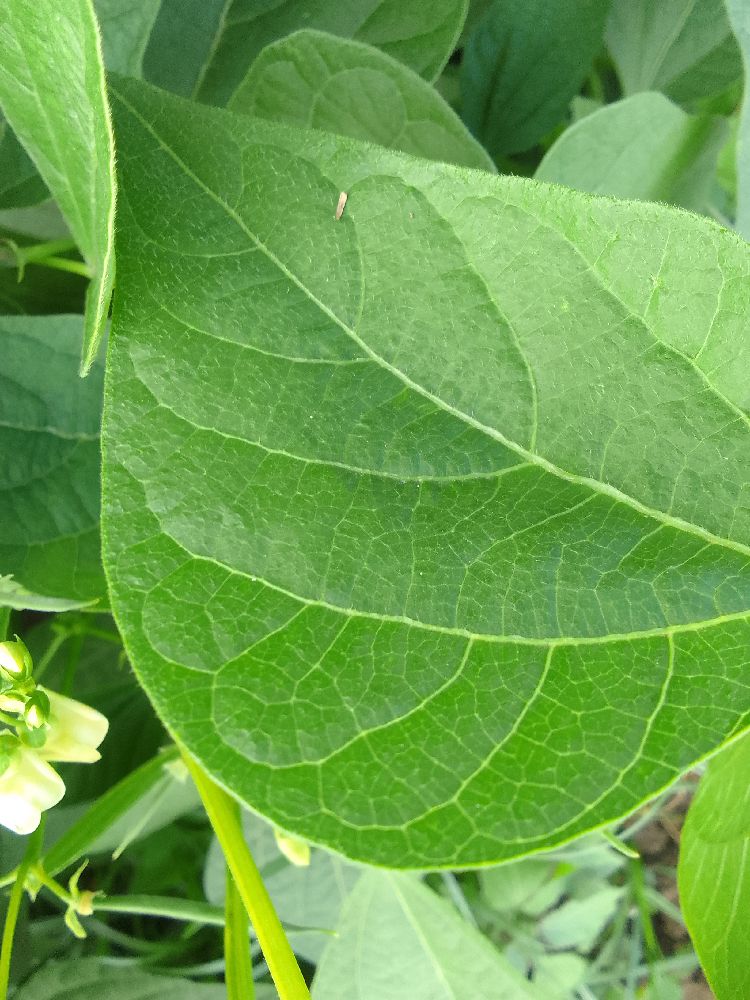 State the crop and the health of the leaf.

common bean, healthy
